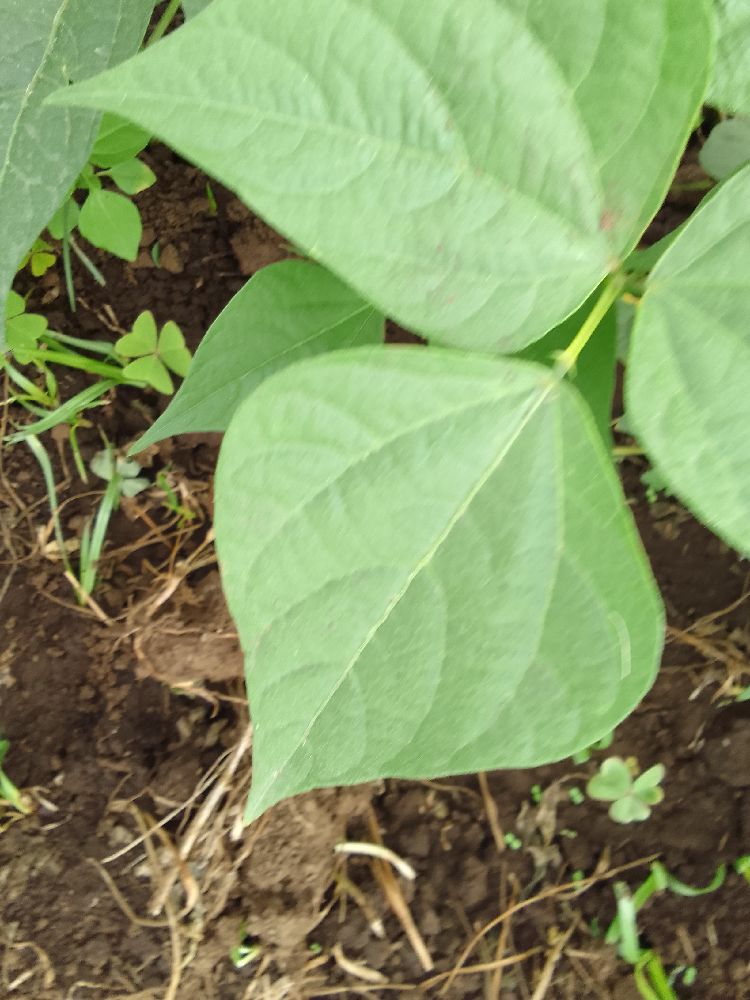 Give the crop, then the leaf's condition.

common bean, healthy
